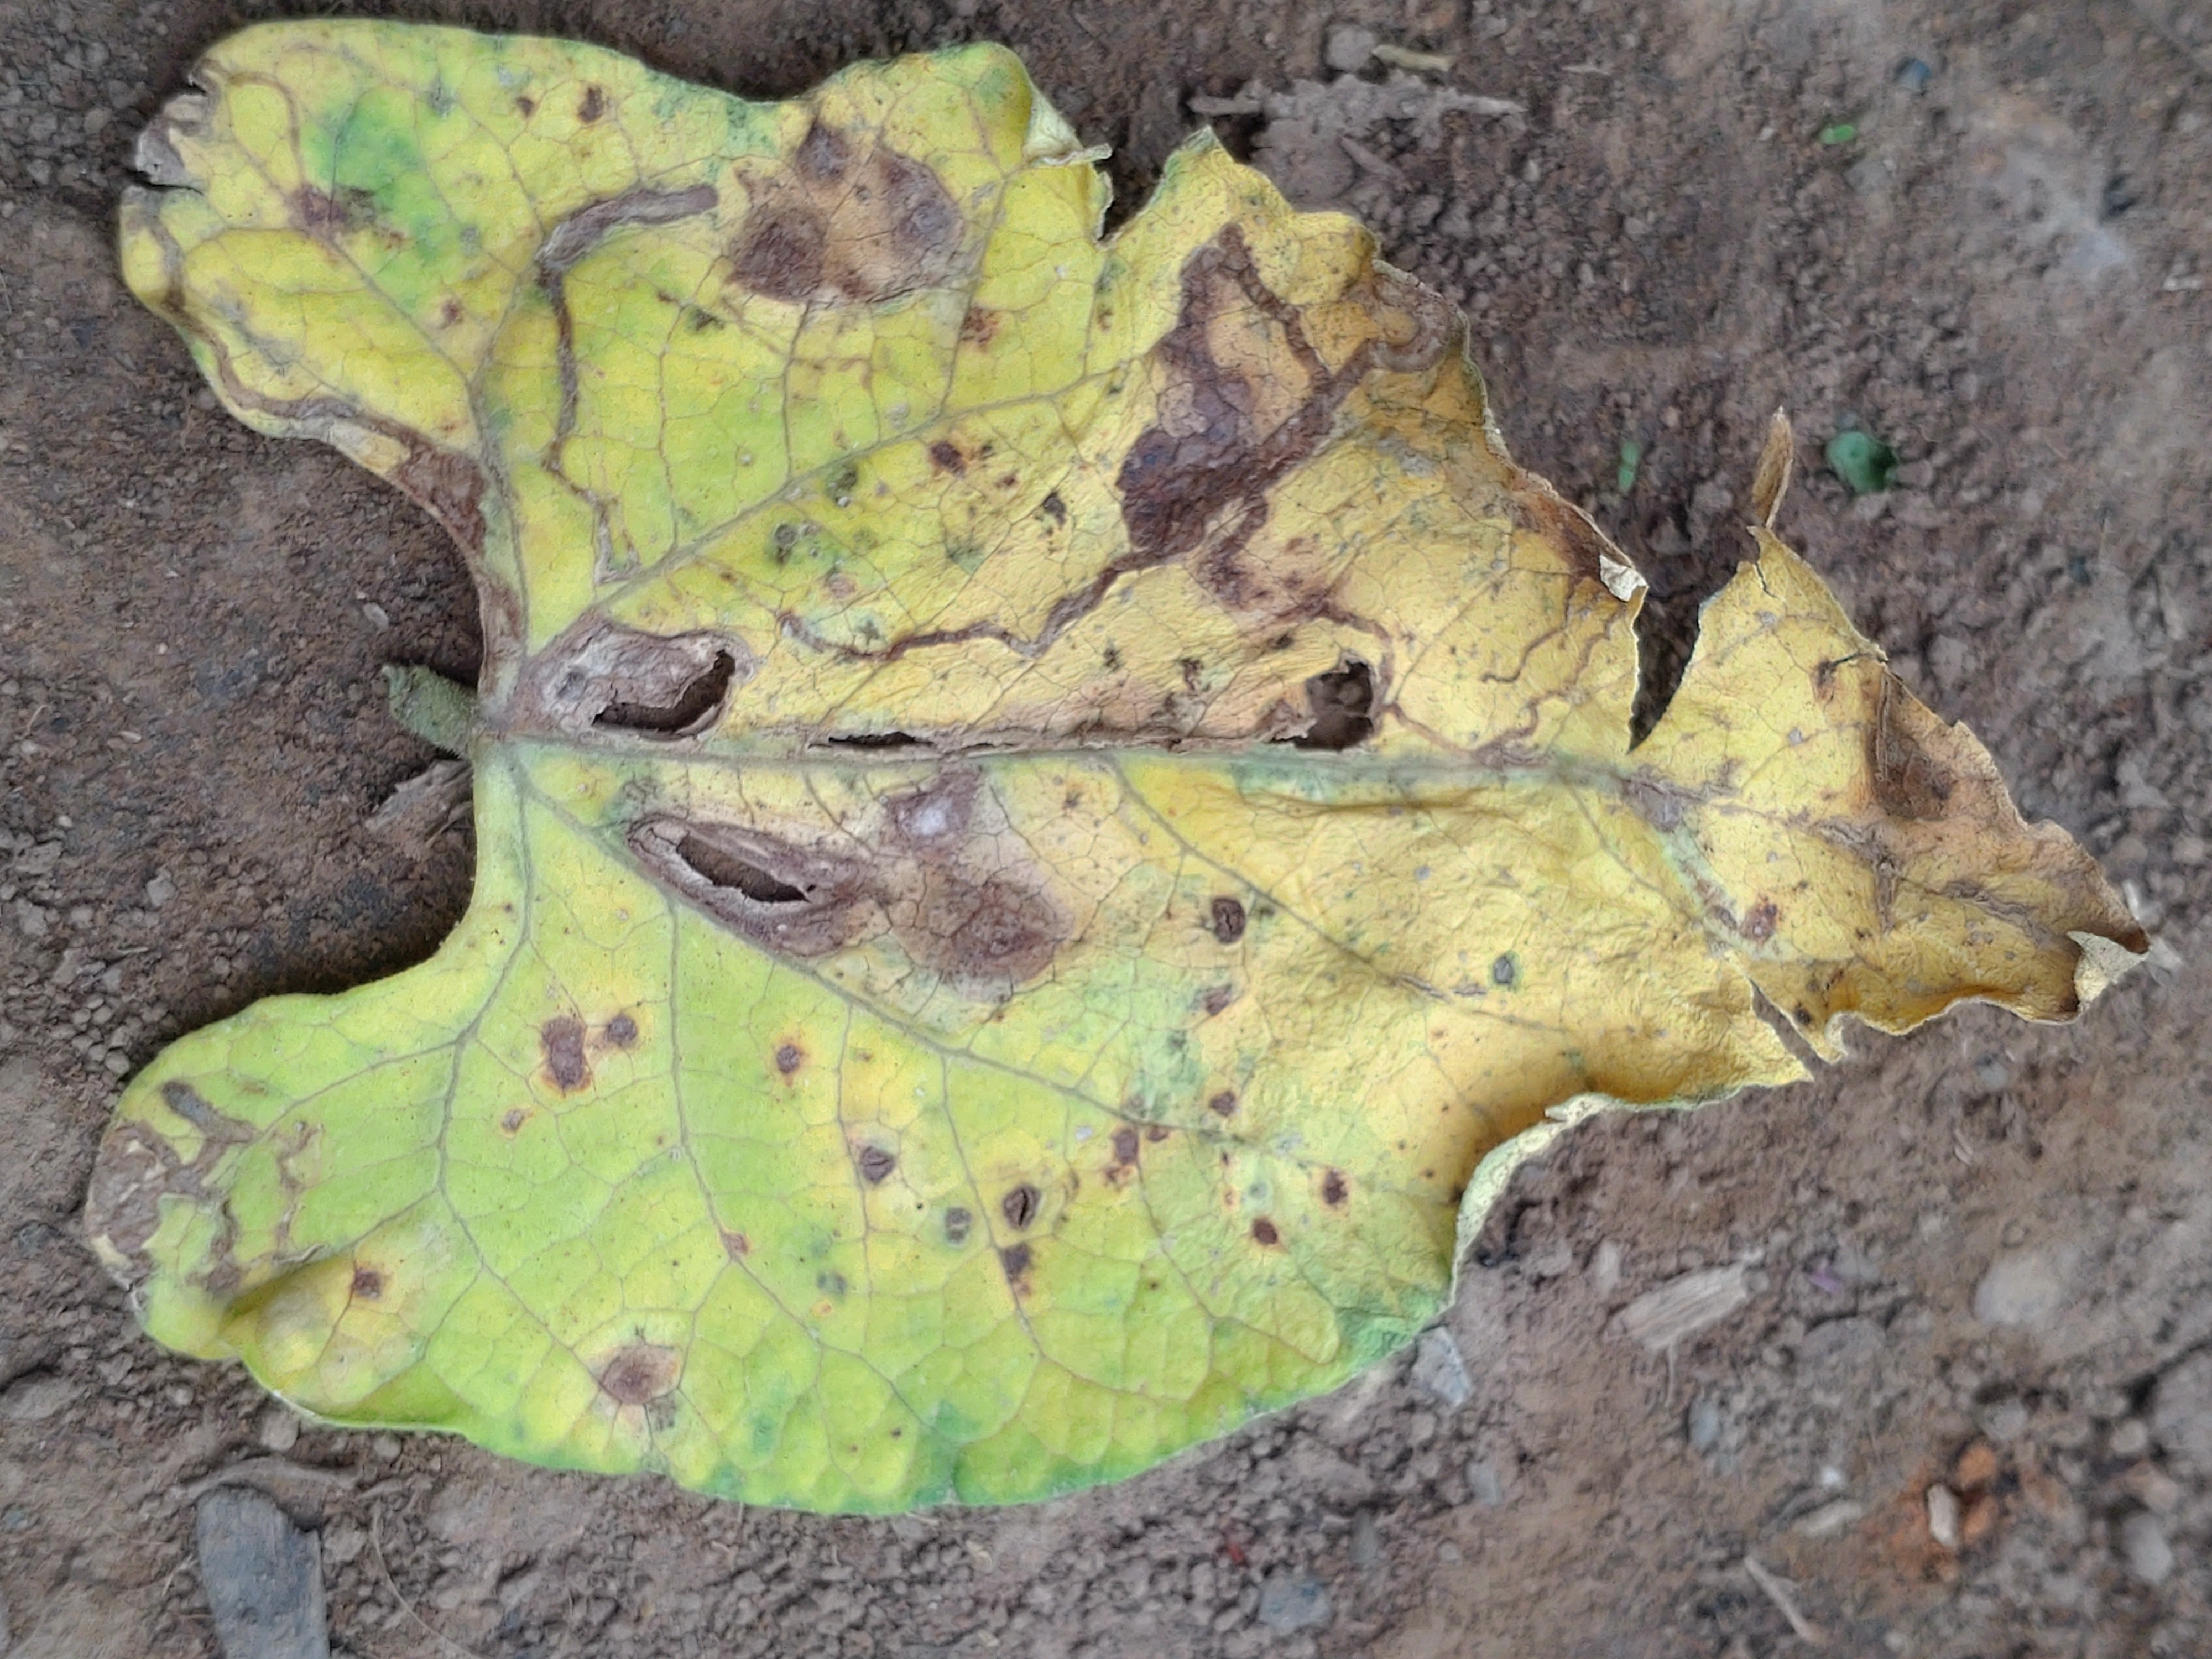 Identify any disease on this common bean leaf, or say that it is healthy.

anthracnose
